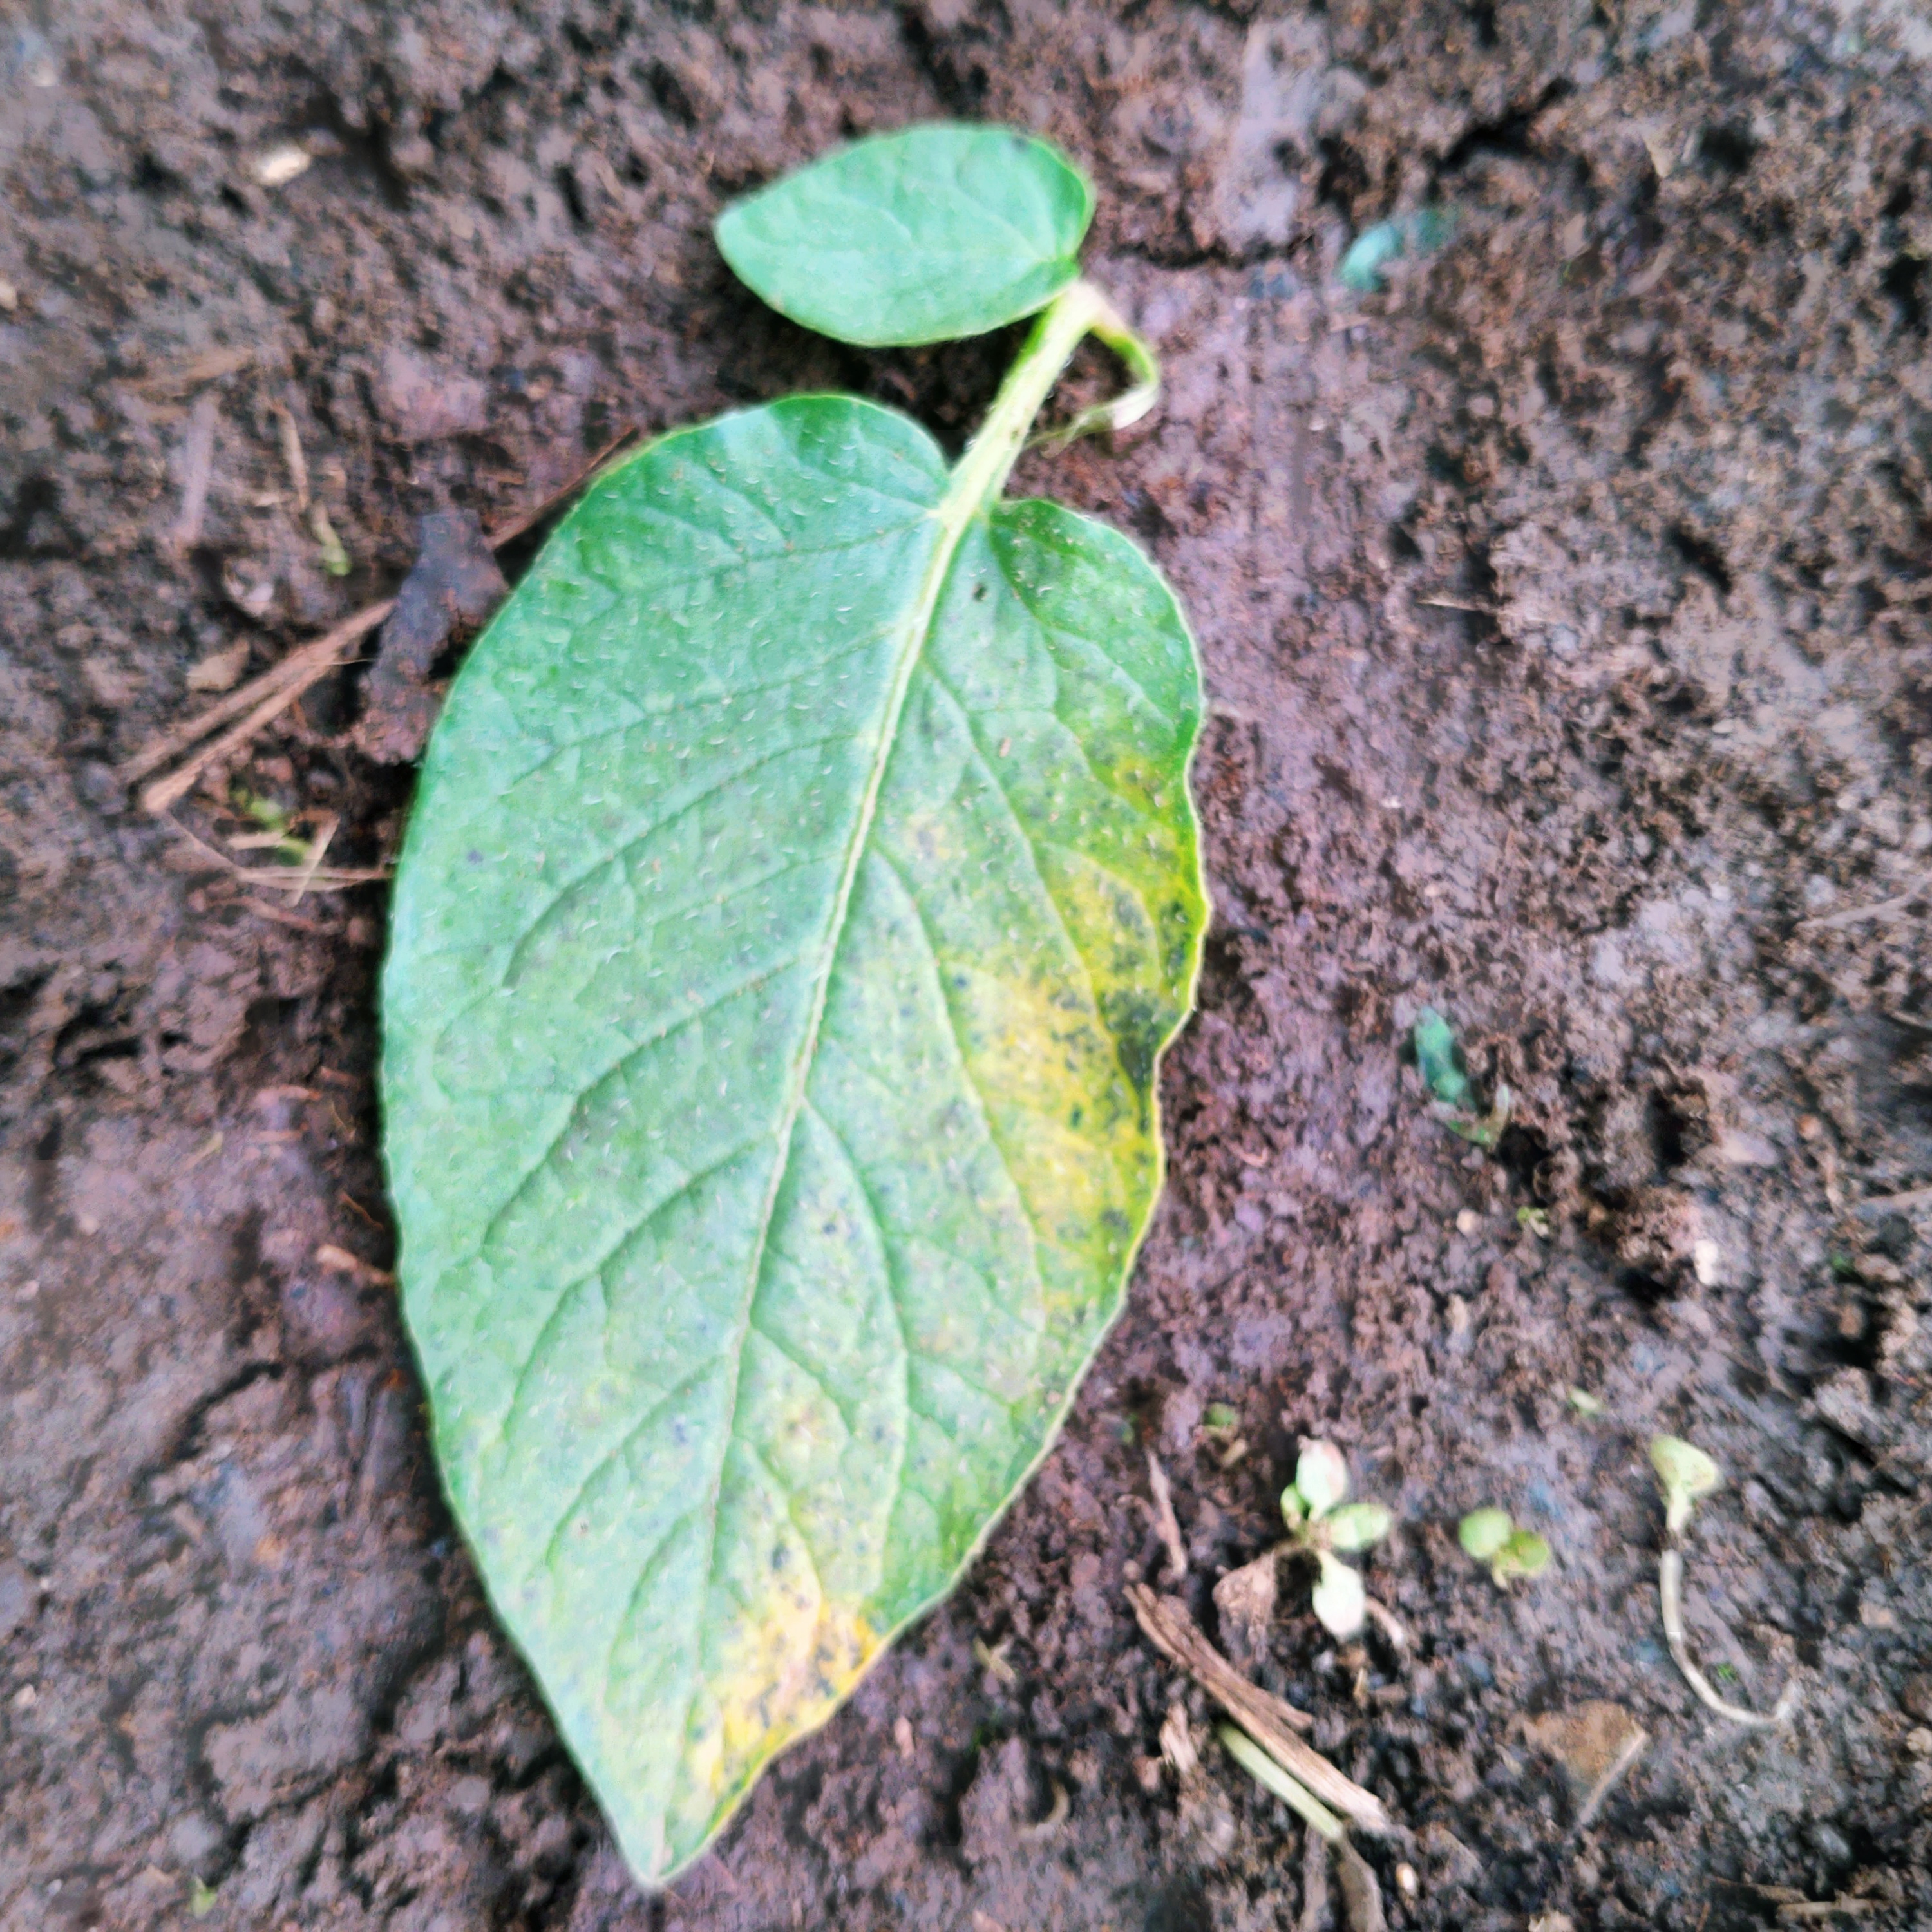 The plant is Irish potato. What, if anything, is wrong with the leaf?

late blight
